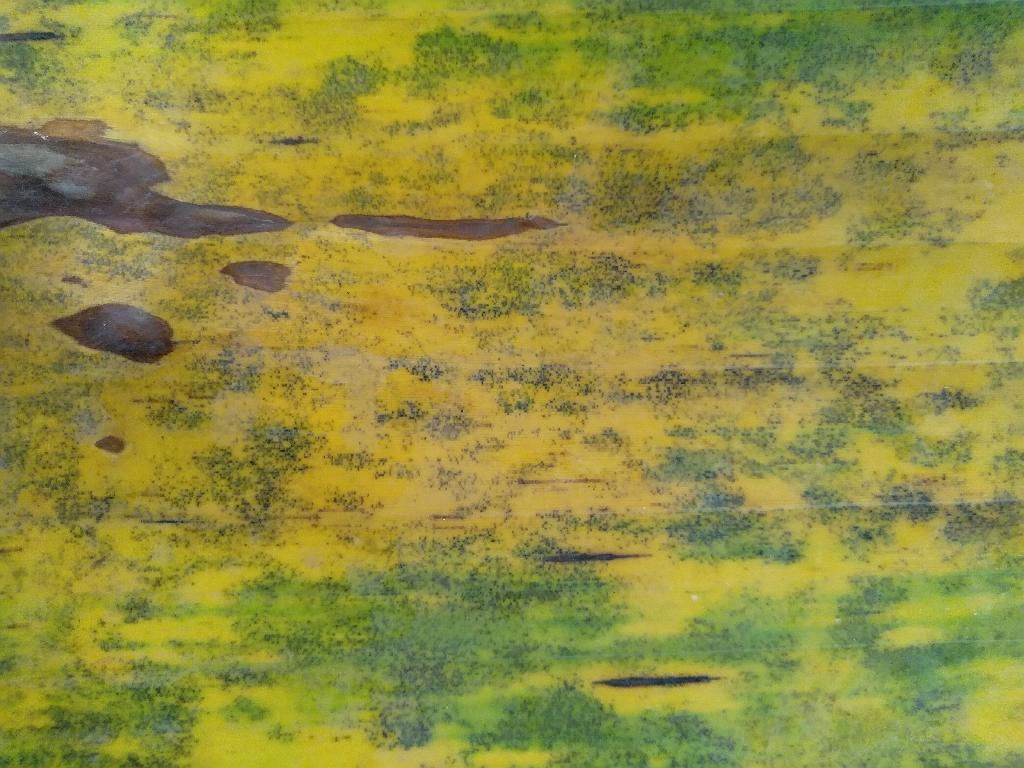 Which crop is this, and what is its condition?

banana, black sigatoka
